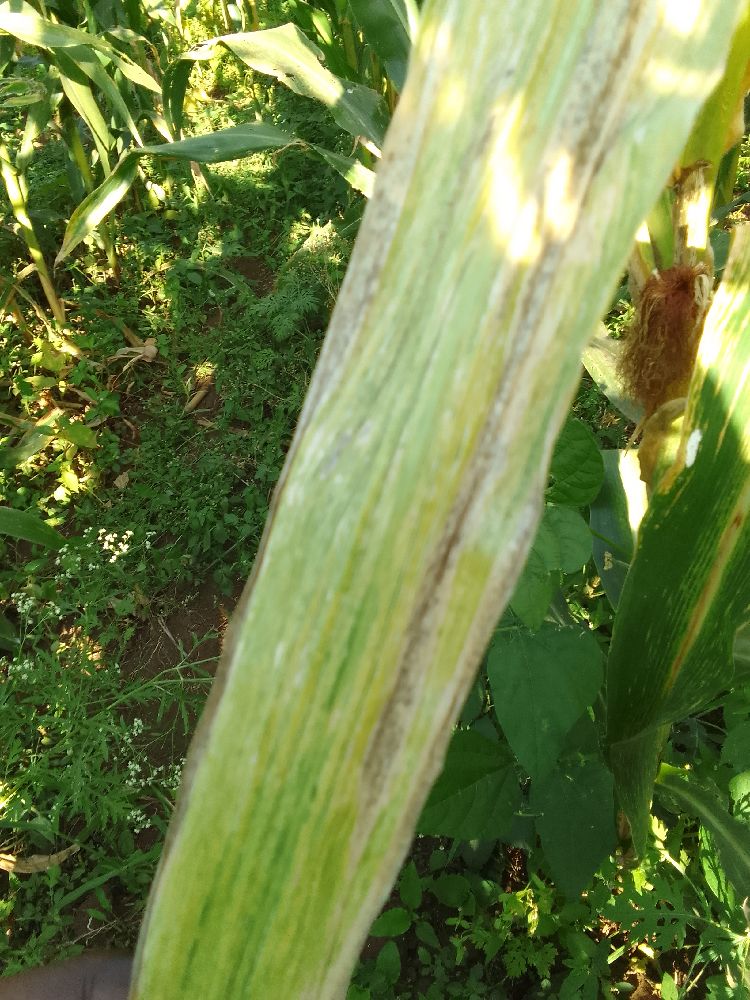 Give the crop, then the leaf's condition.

maize, maize lethal necrosis
